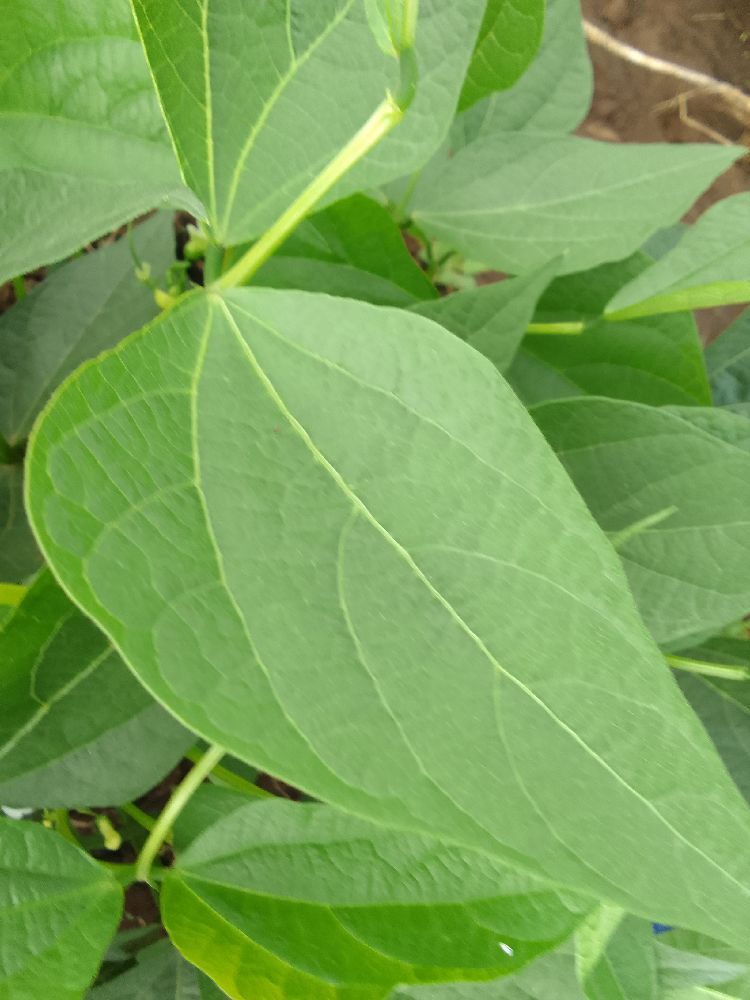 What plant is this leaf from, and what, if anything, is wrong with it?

common bean, healthy
